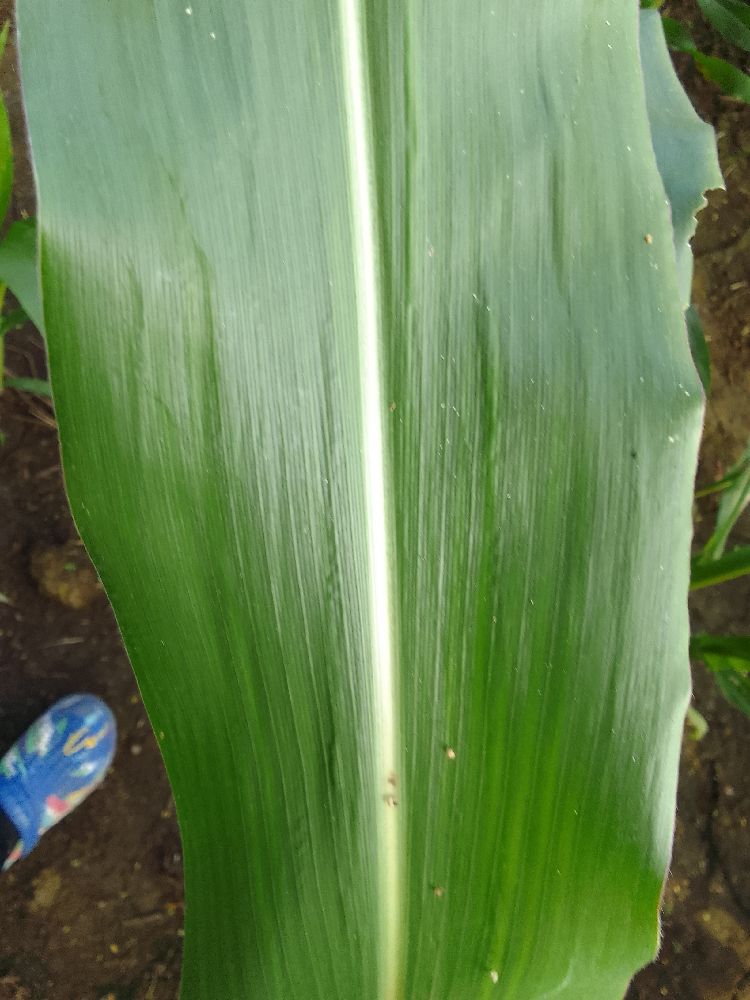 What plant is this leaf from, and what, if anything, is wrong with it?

maize, healthy
